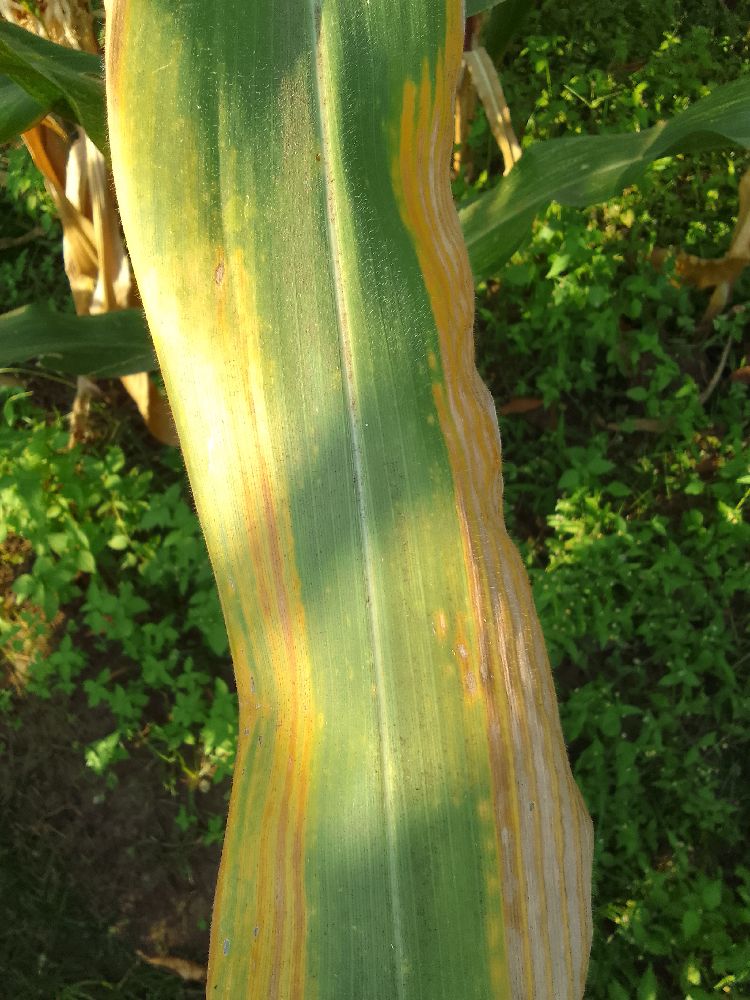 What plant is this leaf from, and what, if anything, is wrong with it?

maize, maize lethal necrosis
